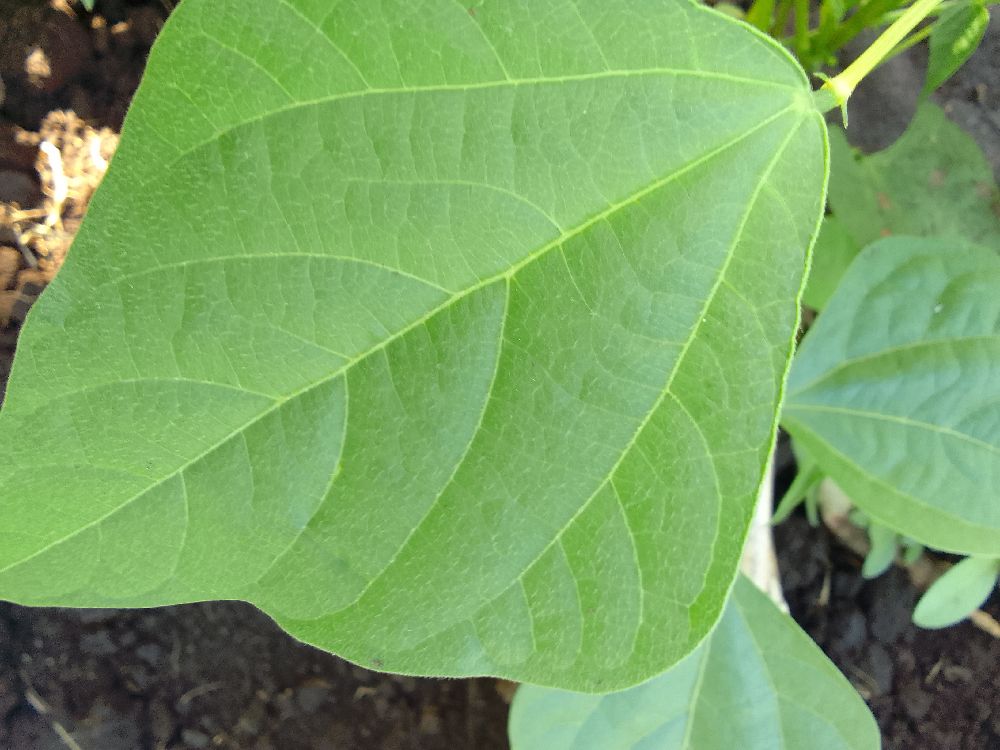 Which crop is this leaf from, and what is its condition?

common bean, healthy
